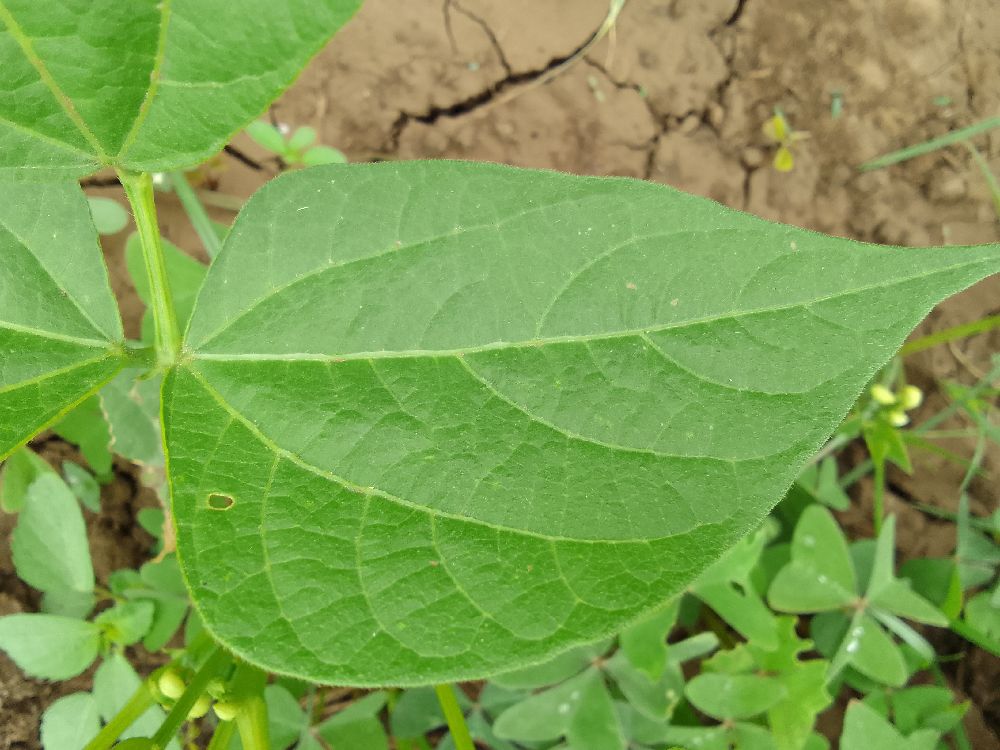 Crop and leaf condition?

common bean, healthy
